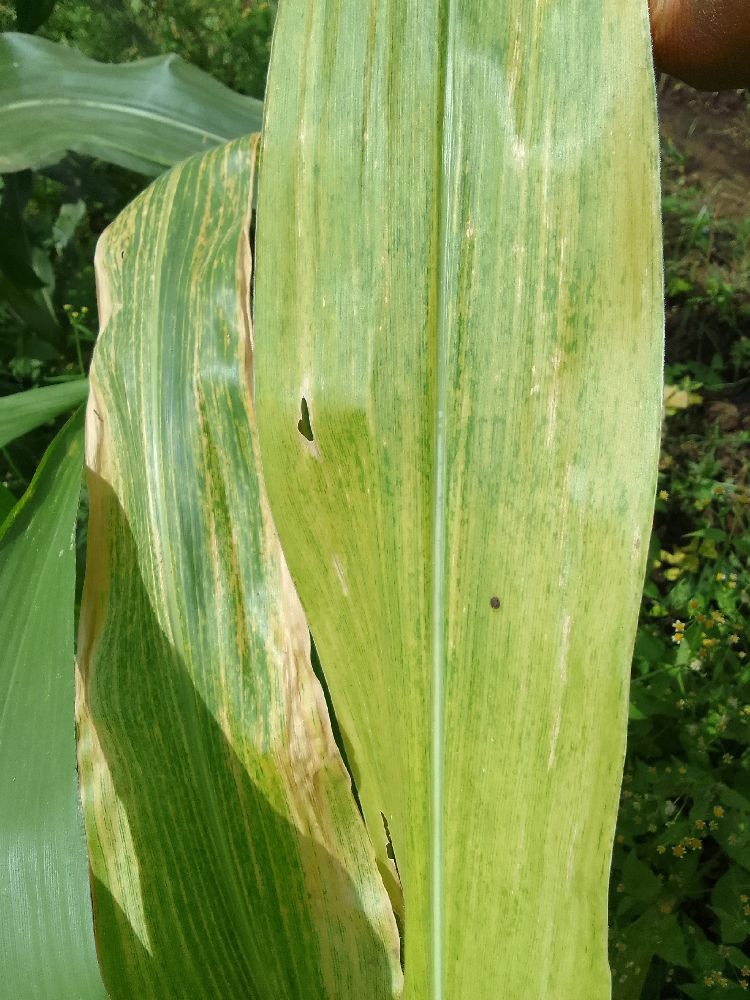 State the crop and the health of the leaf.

maize, maize lethal necrosis
